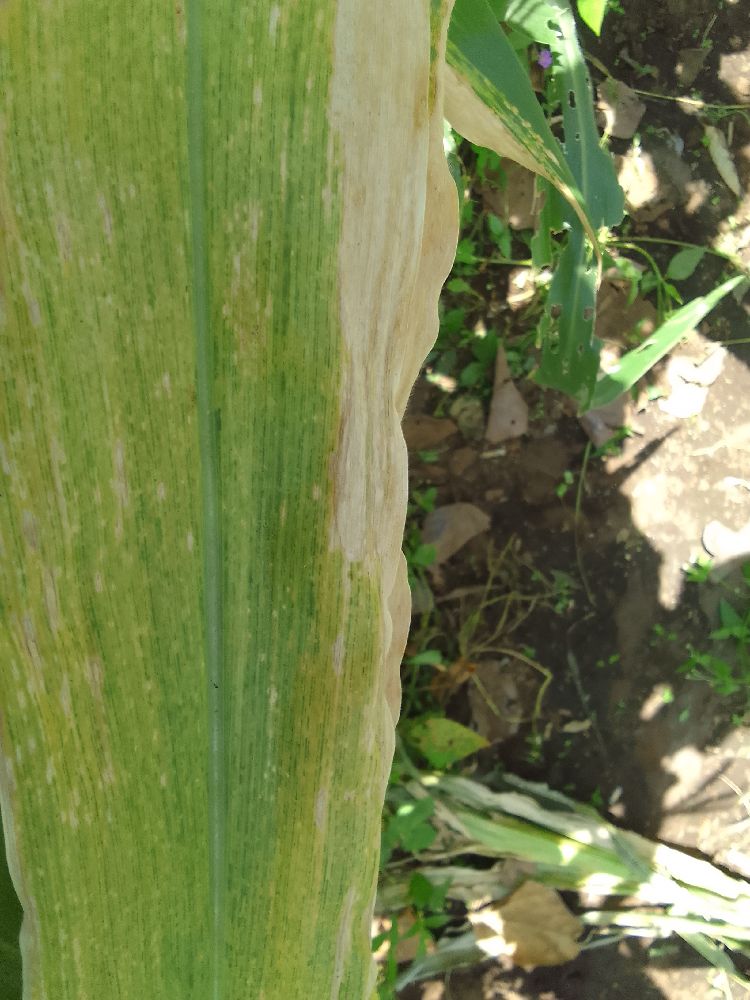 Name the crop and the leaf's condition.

maize, maize lethal necrosis
